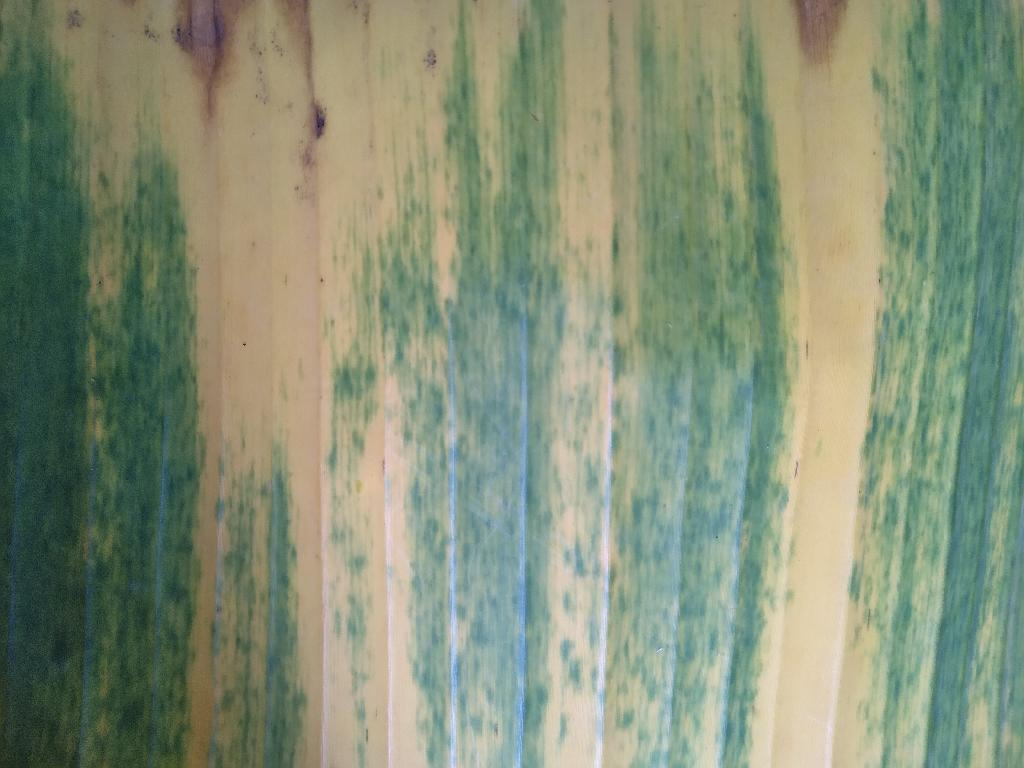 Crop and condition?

banana, fusarium wilt race 1
